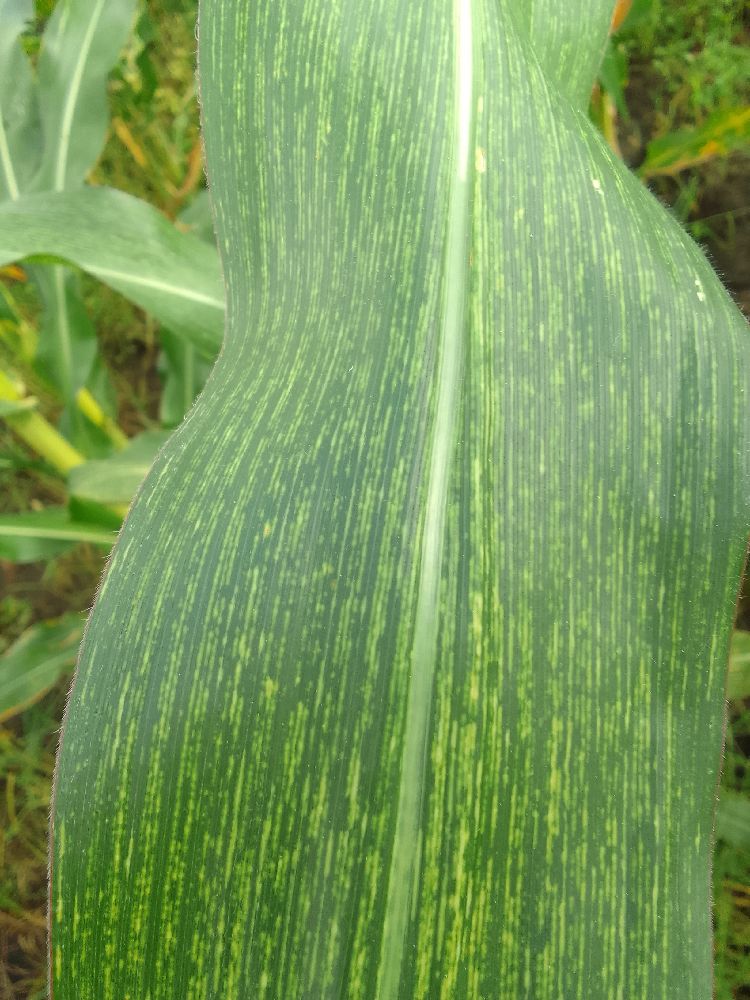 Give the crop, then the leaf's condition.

maize, maize streak virus
